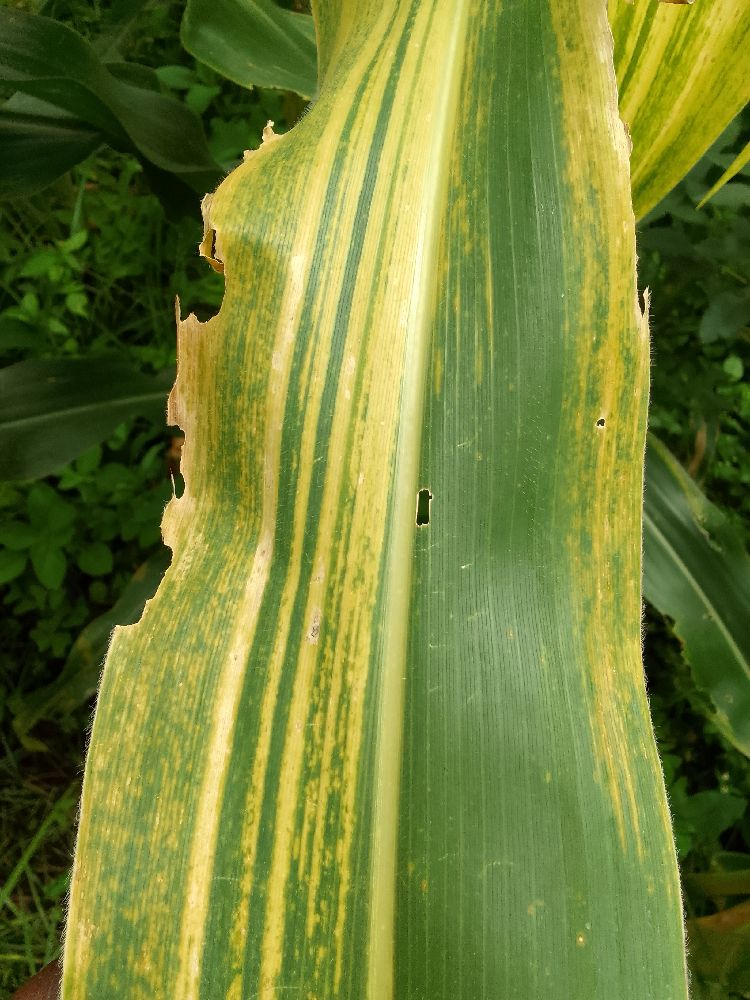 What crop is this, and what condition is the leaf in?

maize, maize lethal necrosis
